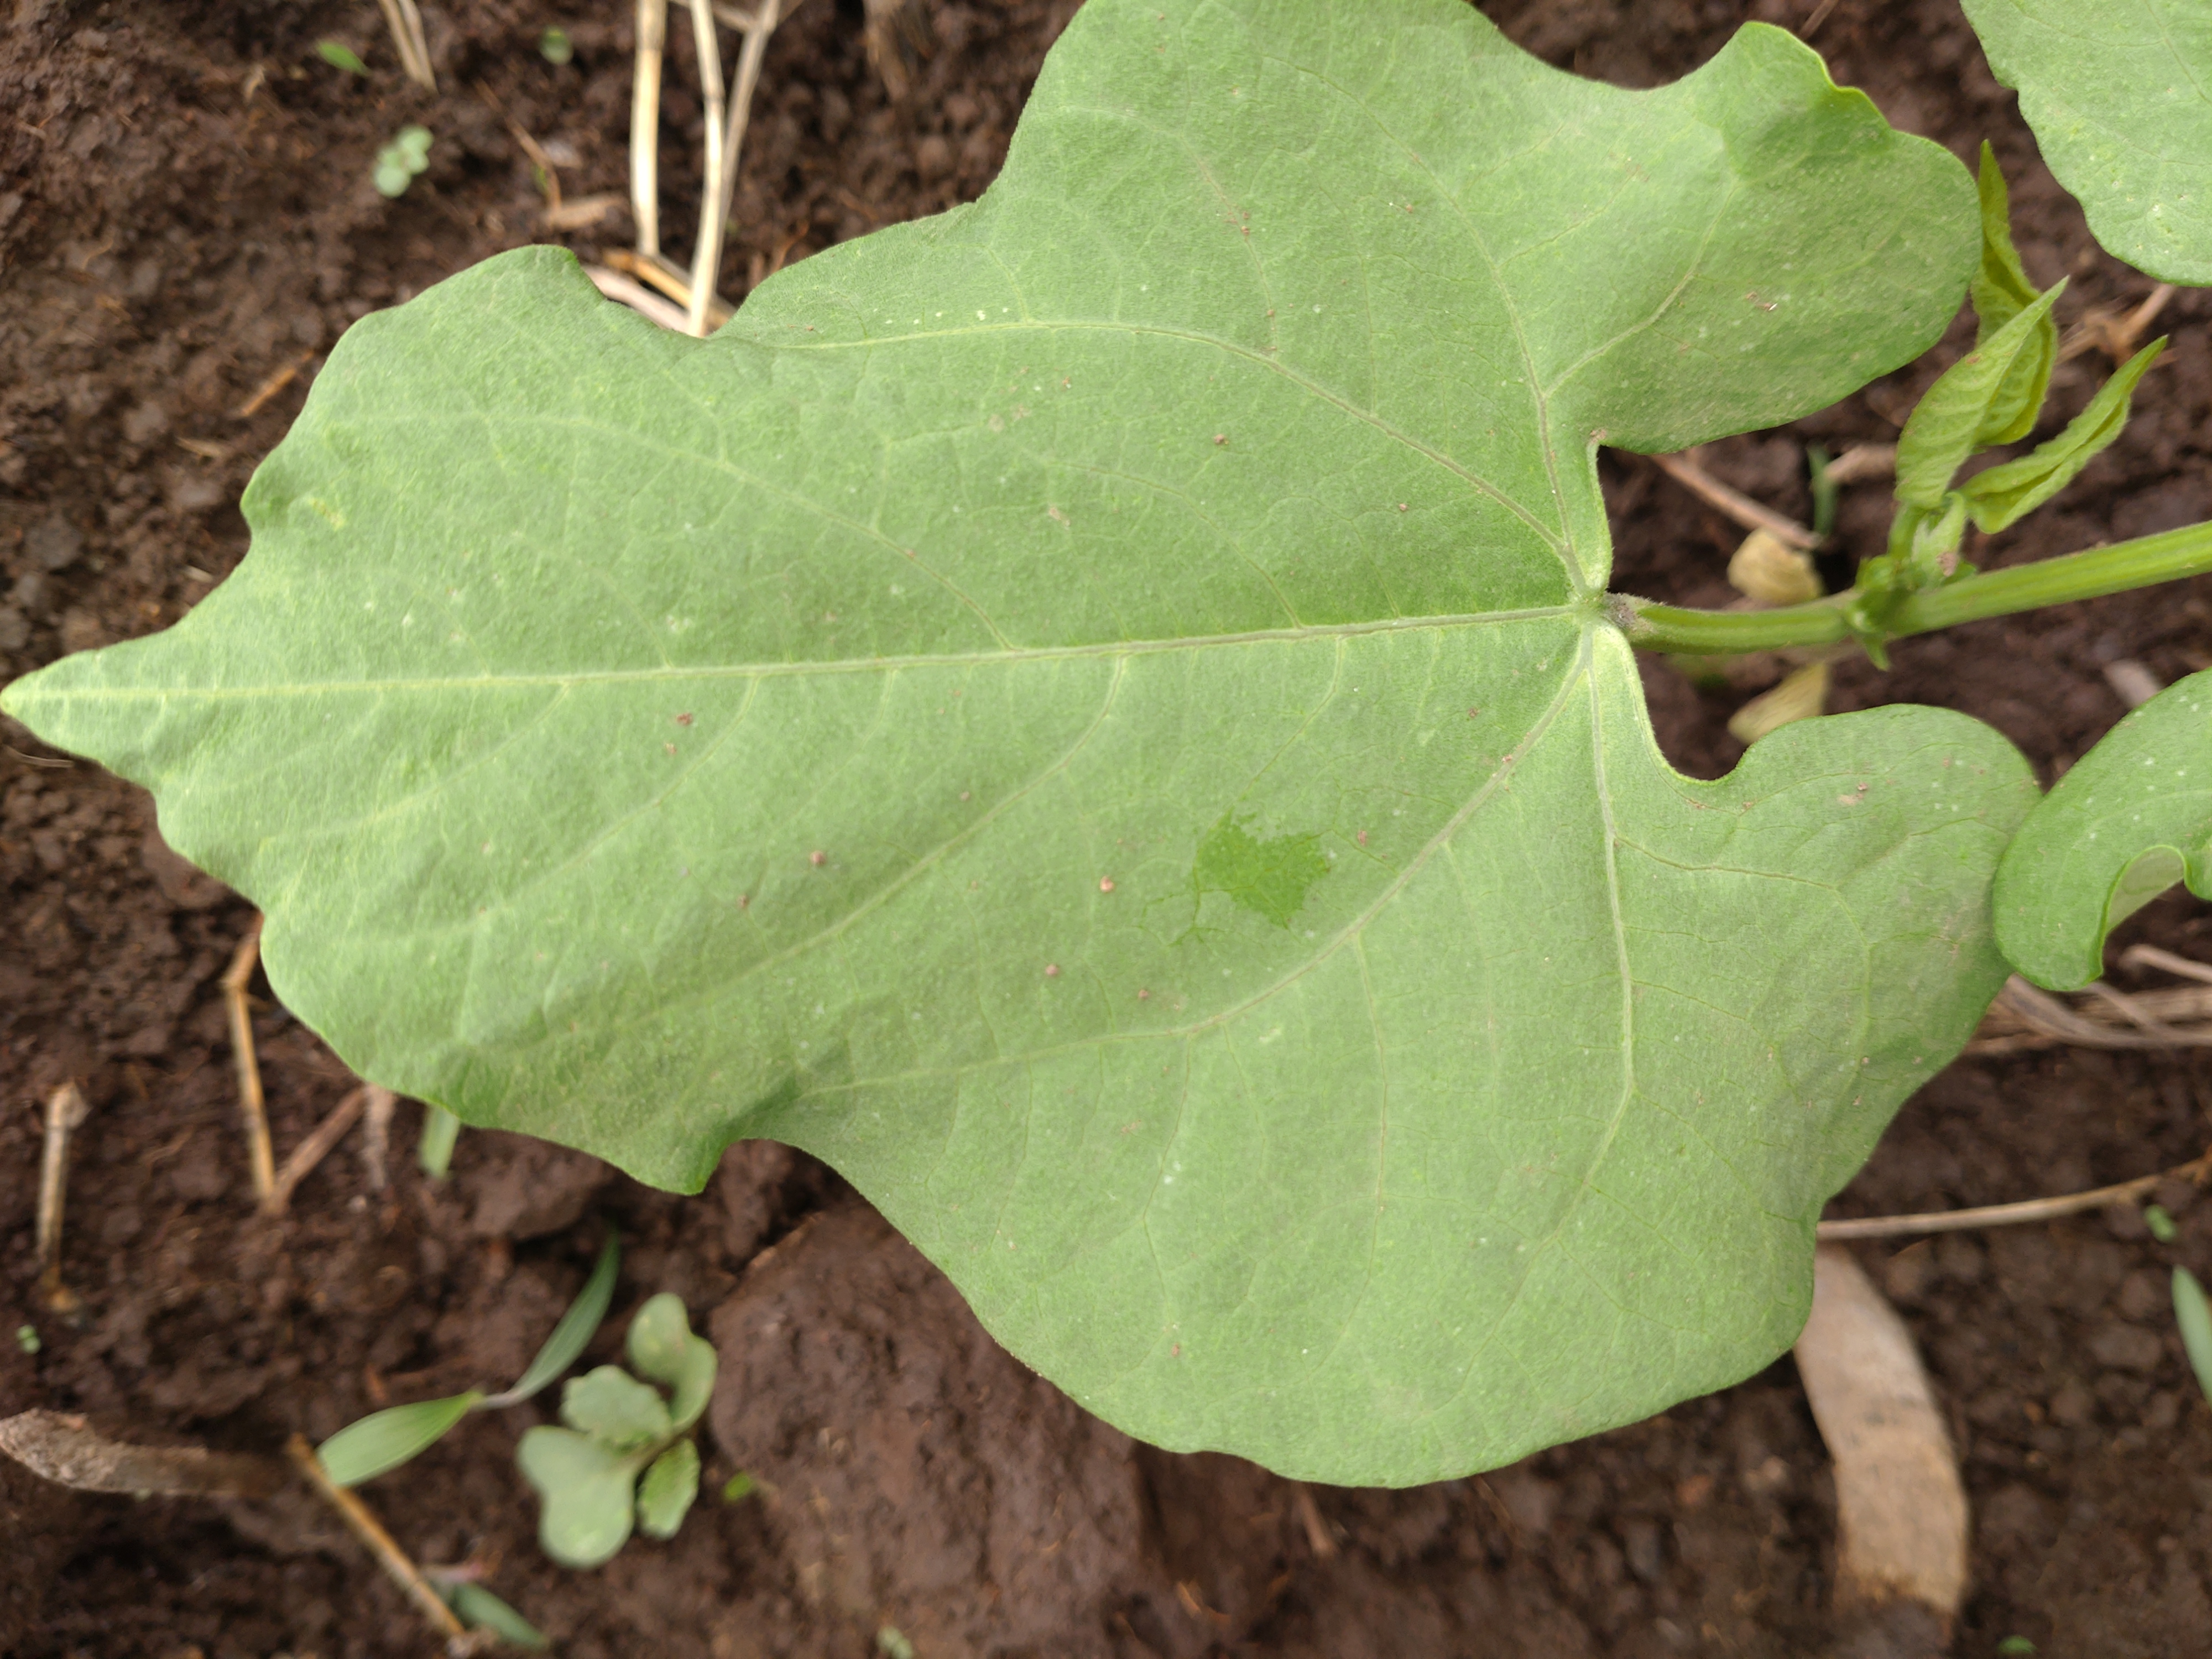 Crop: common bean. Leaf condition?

healthy
